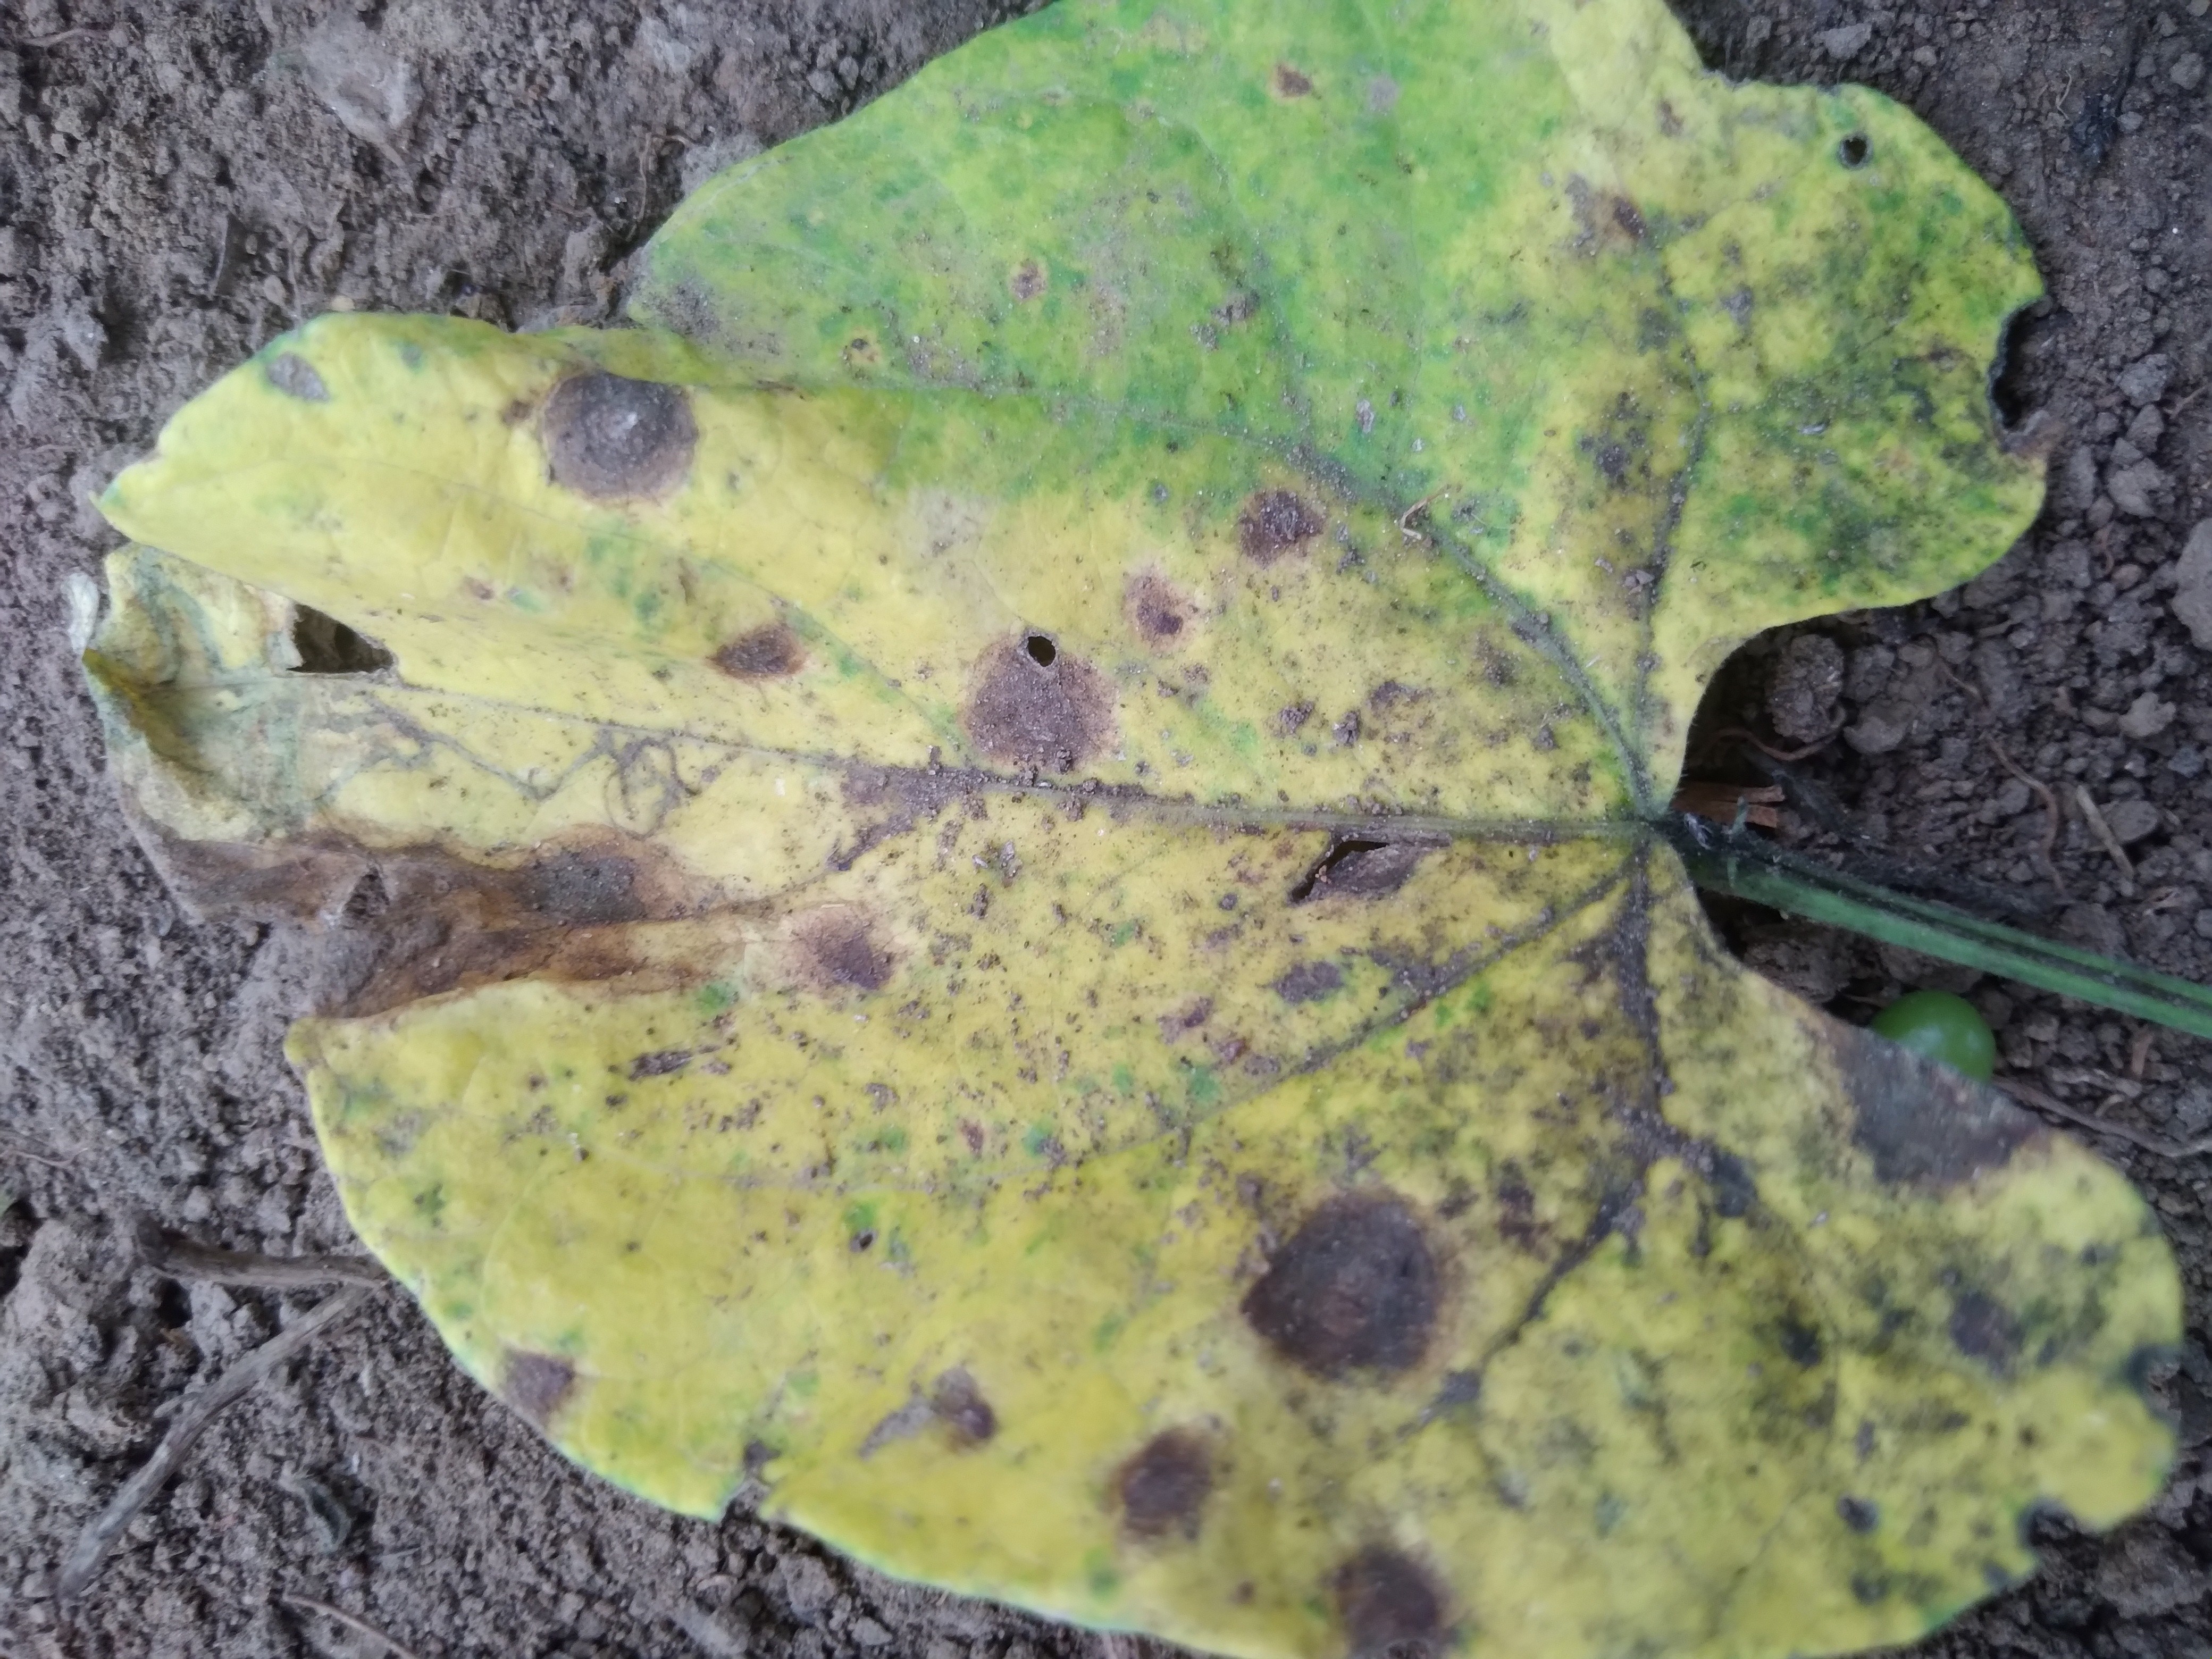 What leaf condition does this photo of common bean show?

rust
